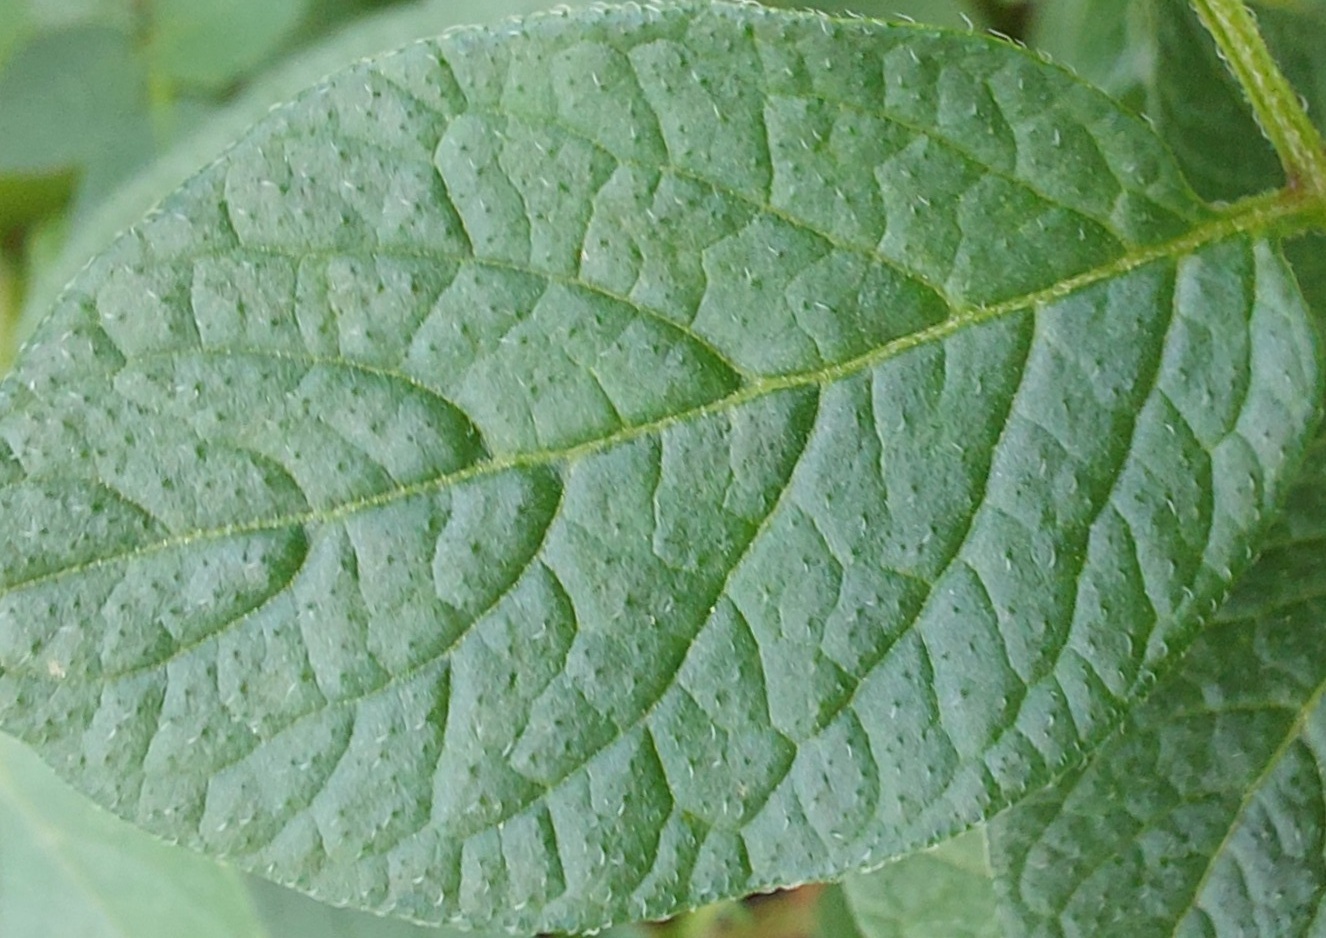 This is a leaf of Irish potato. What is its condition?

healthy
